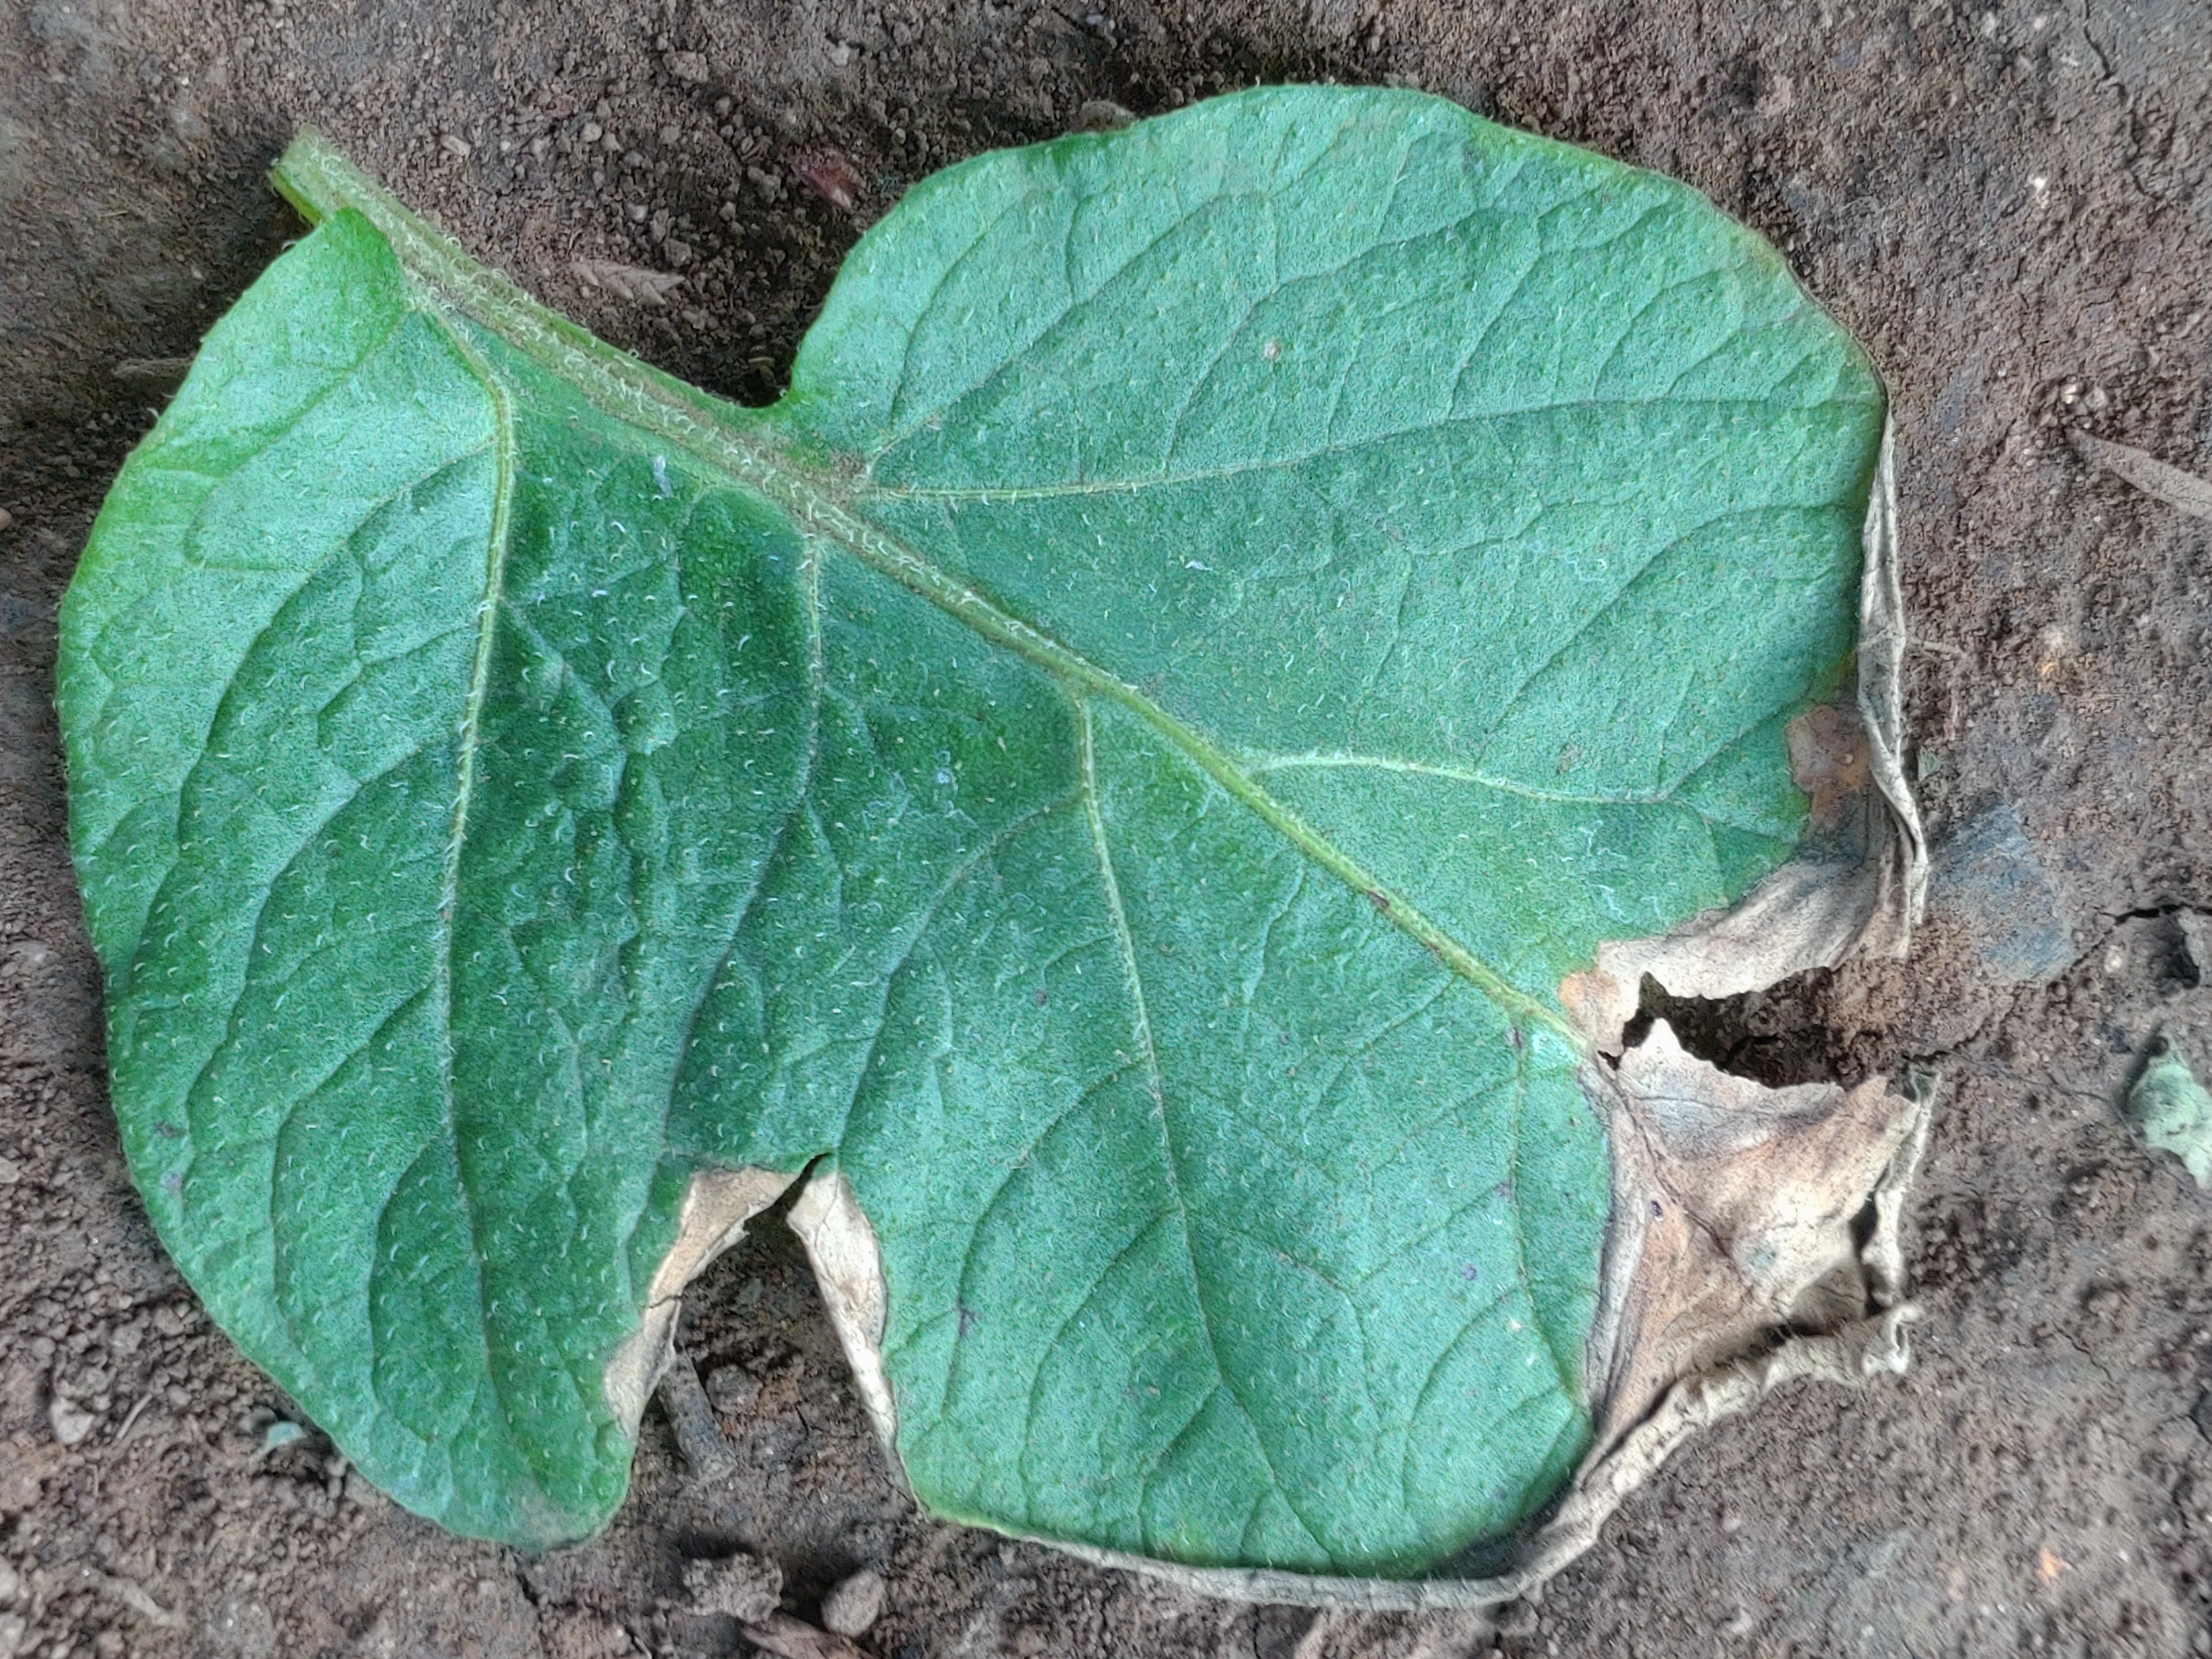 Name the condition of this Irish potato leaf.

early blight
